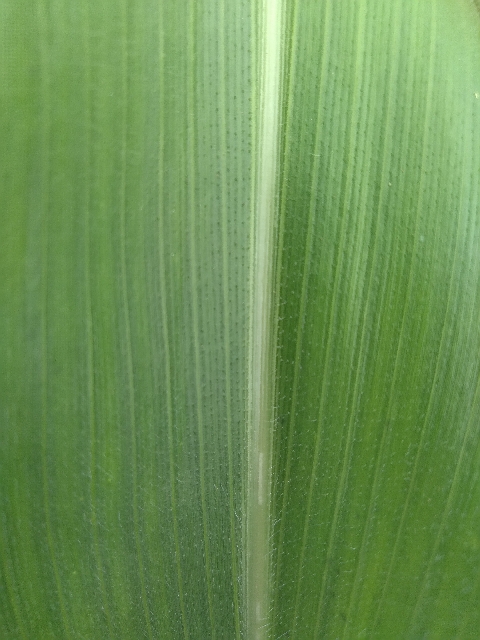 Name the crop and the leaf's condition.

maize, healthy
